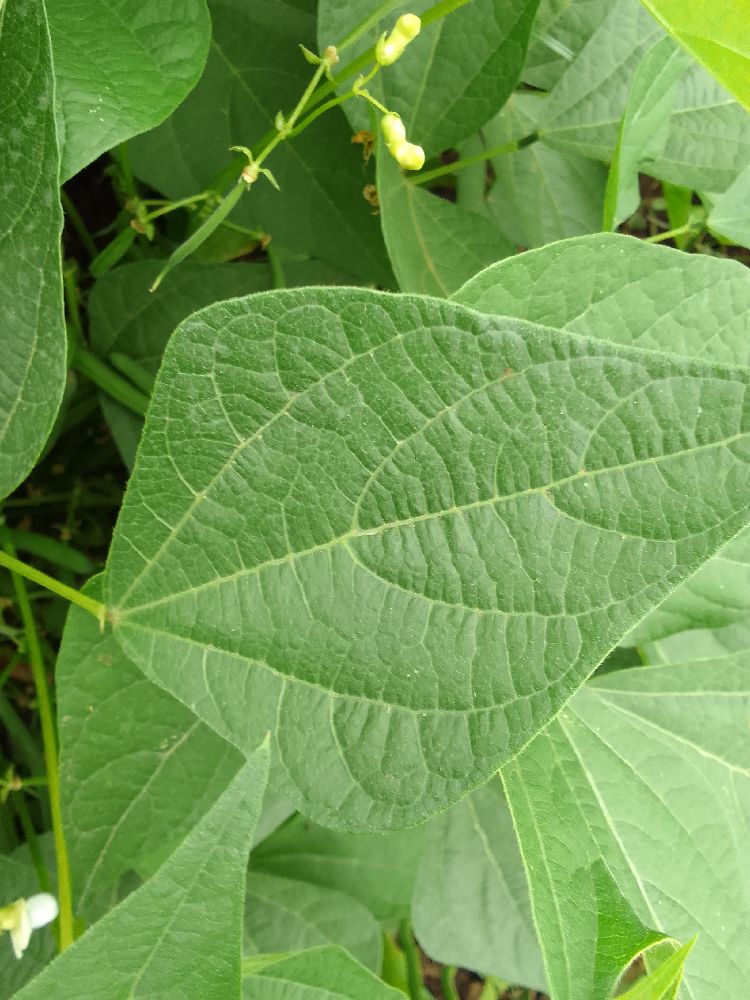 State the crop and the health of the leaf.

common bean, healthy
